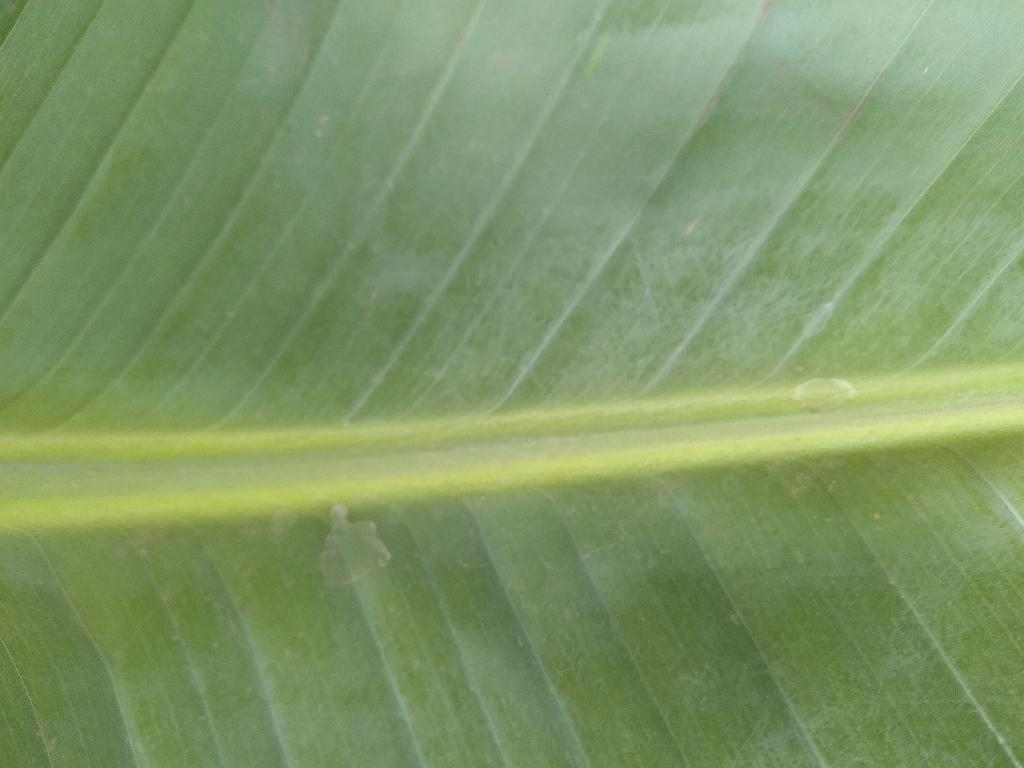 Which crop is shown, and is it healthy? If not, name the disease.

banana, healthy
